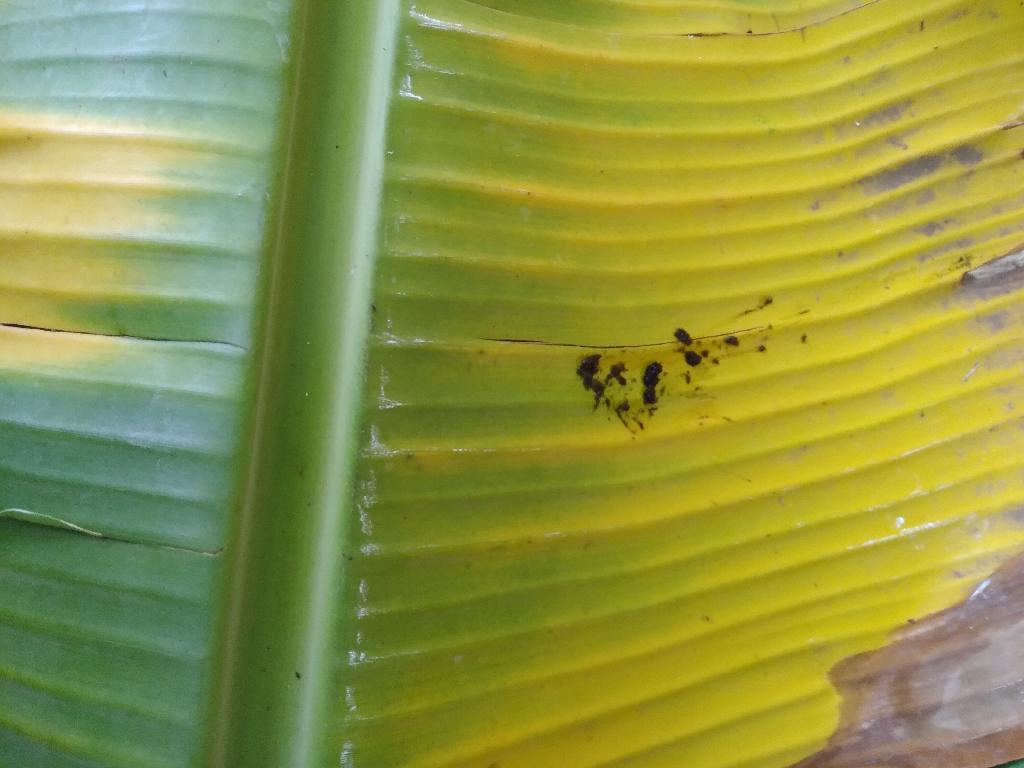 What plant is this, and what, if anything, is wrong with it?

banana, fusarium wilt race 1
